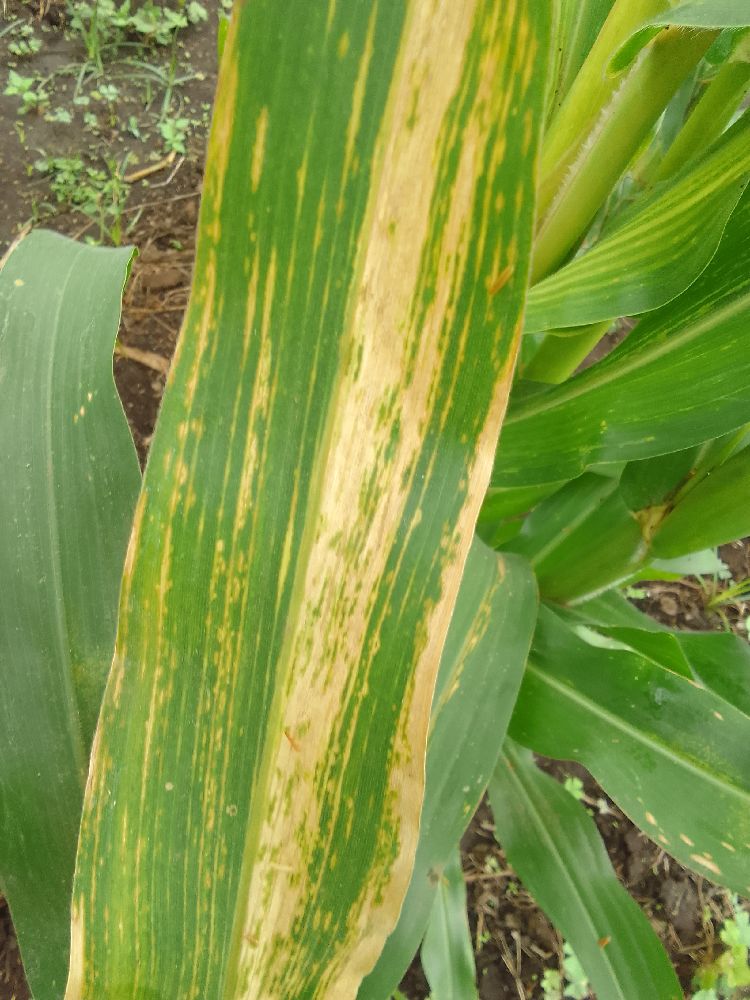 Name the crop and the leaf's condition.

maize, maize lethal necrosis
